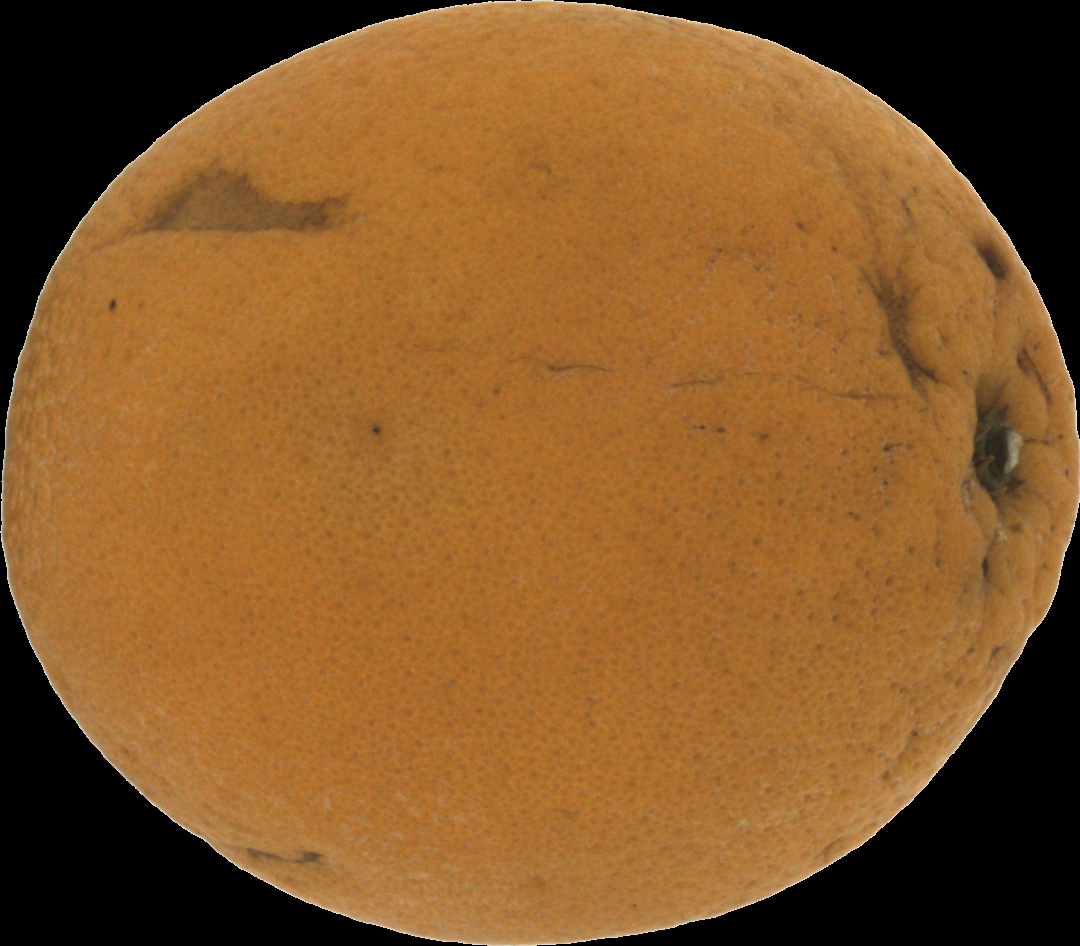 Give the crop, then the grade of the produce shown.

orange, bad
